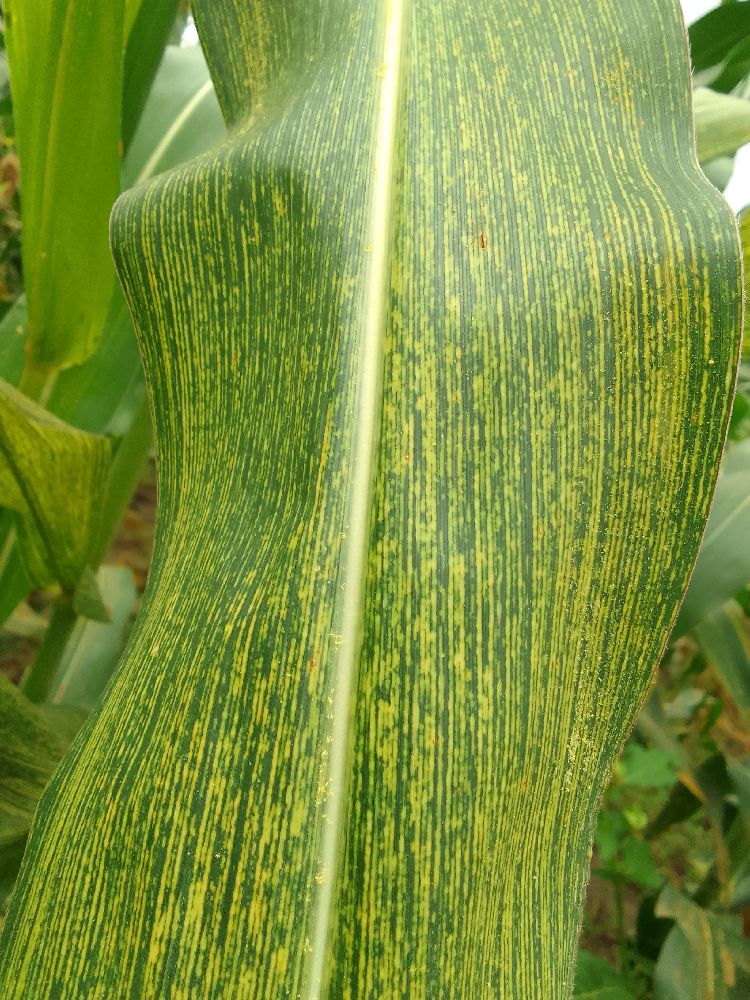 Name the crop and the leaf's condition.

maize, maize streak virus
